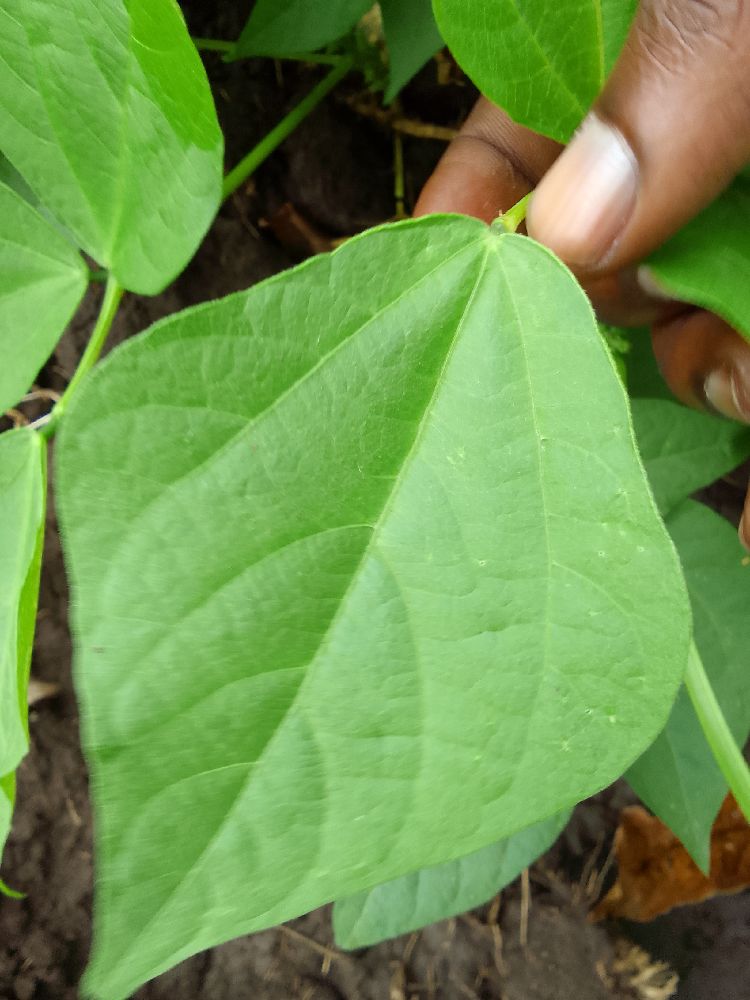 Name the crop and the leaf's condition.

common bean, healthy
